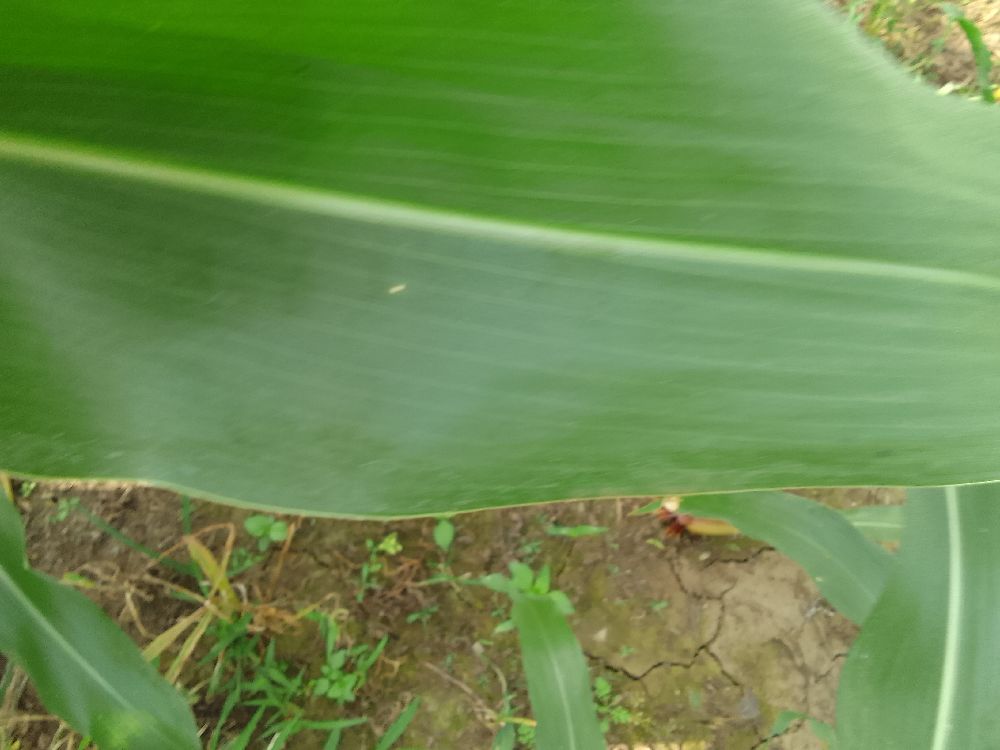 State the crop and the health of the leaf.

maize, healthy
